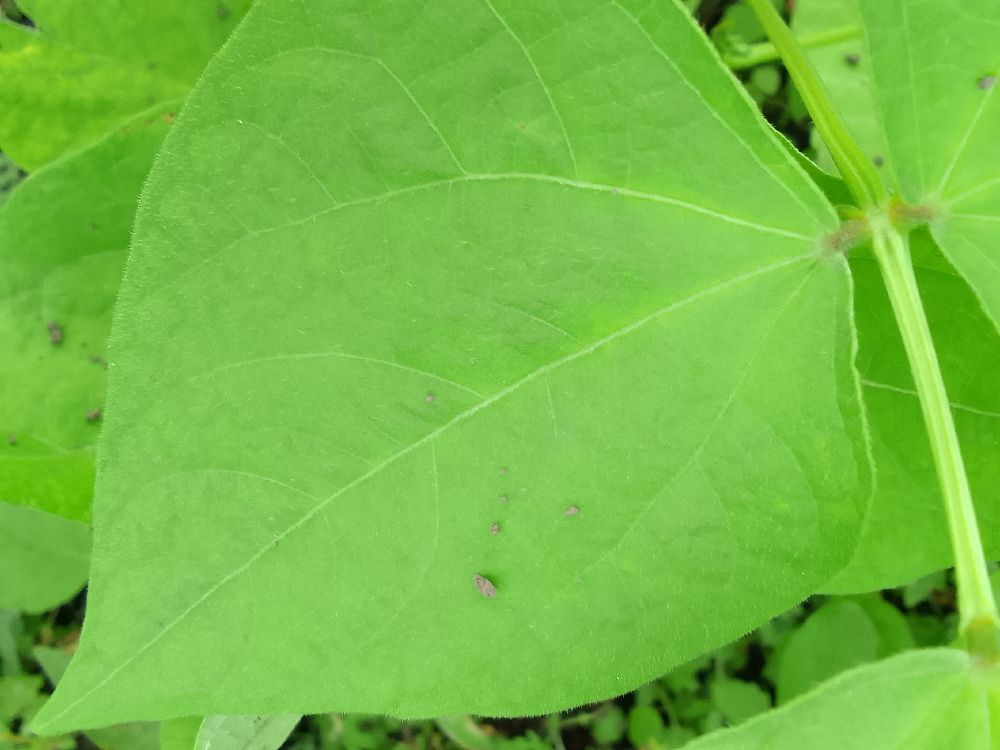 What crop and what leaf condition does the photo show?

common bean, healthy
